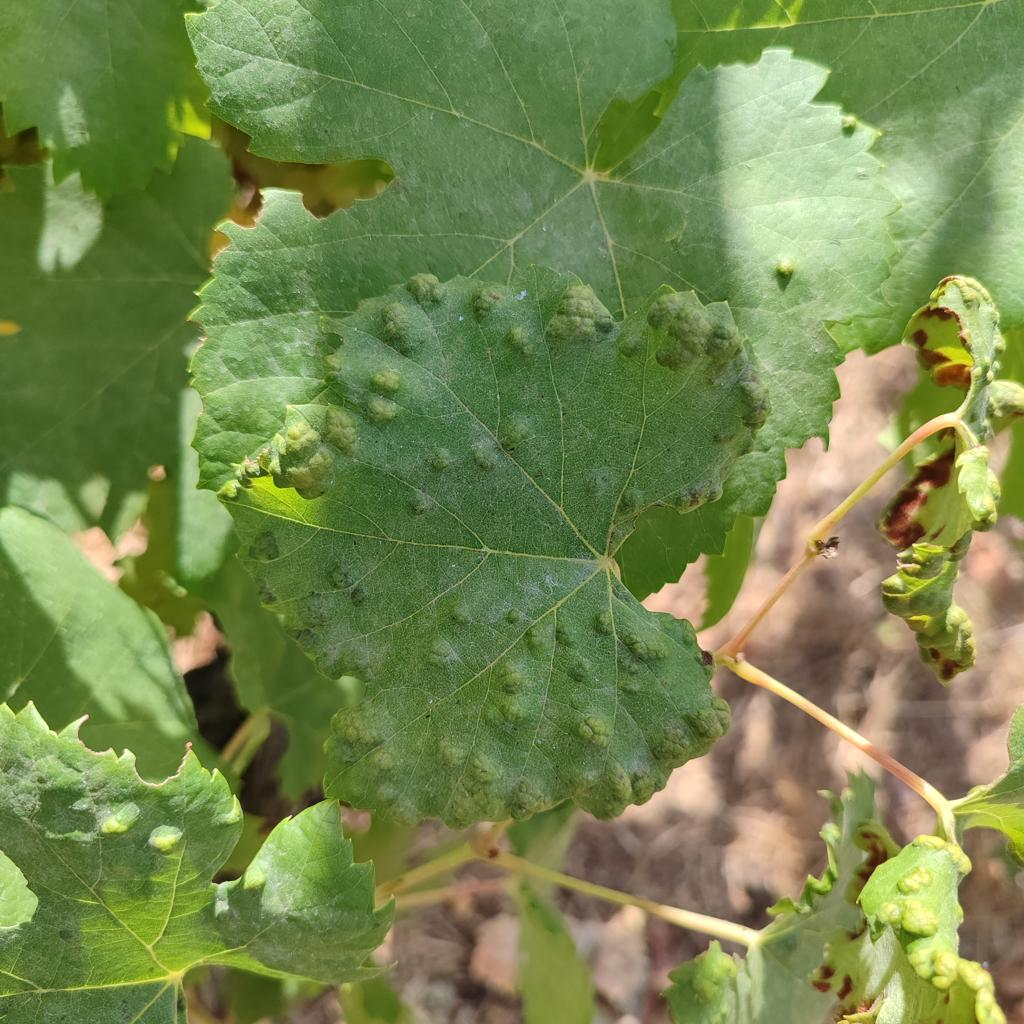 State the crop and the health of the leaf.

grapevine, erineum mite
